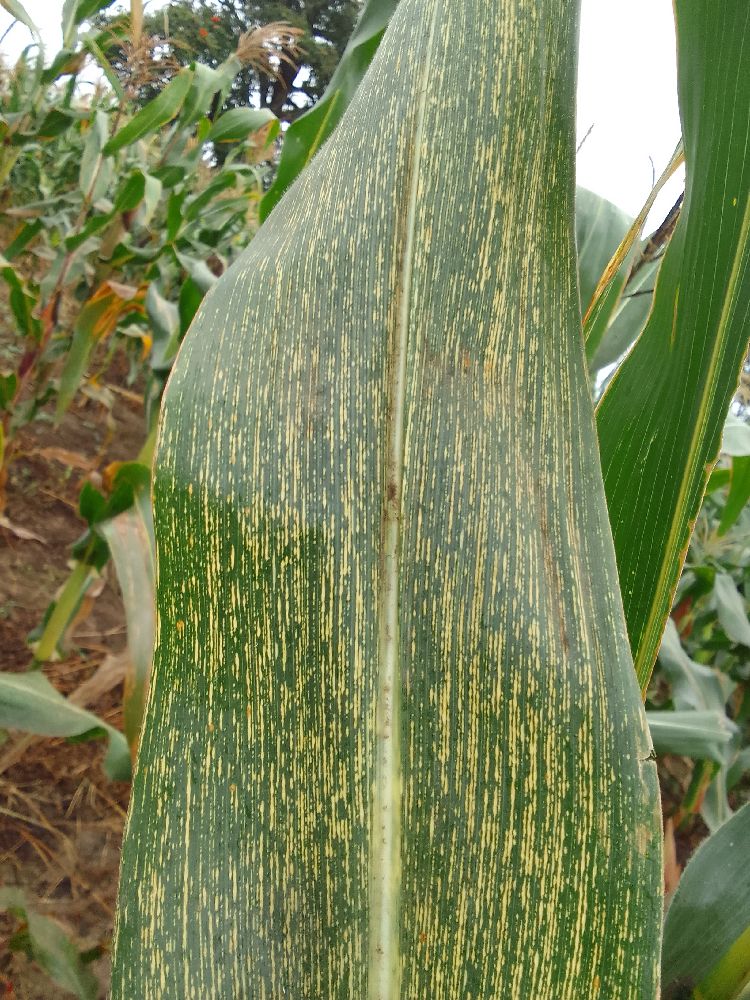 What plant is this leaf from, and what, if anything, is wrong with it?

maize, maize streak virus
